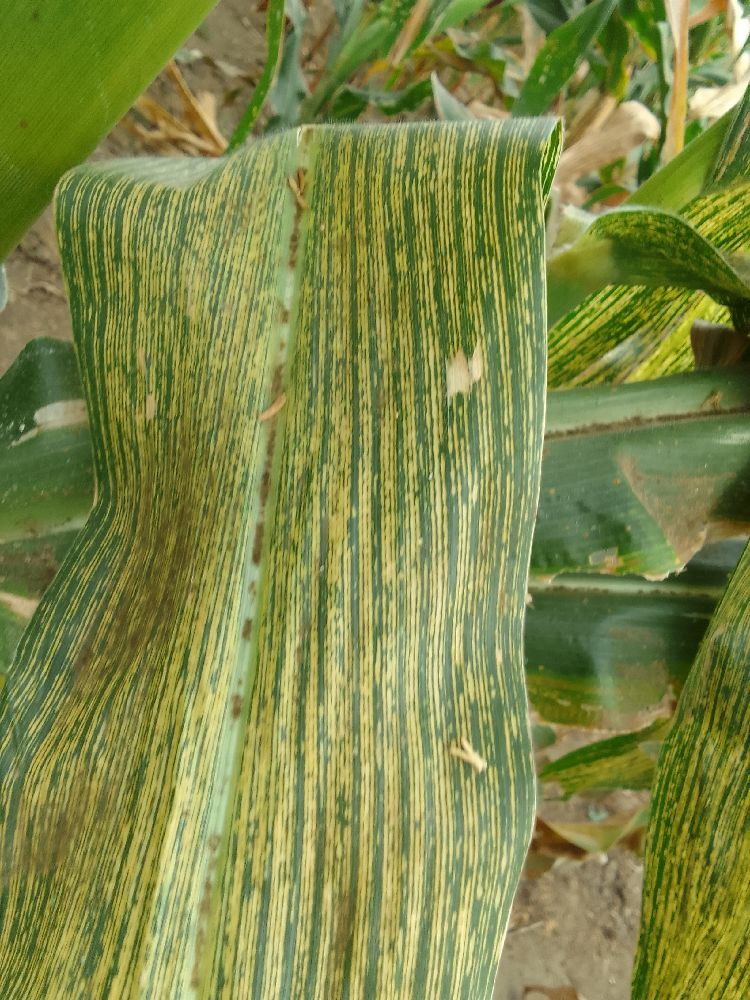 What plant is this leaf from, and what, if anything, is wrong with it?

maize, maize streak virus
